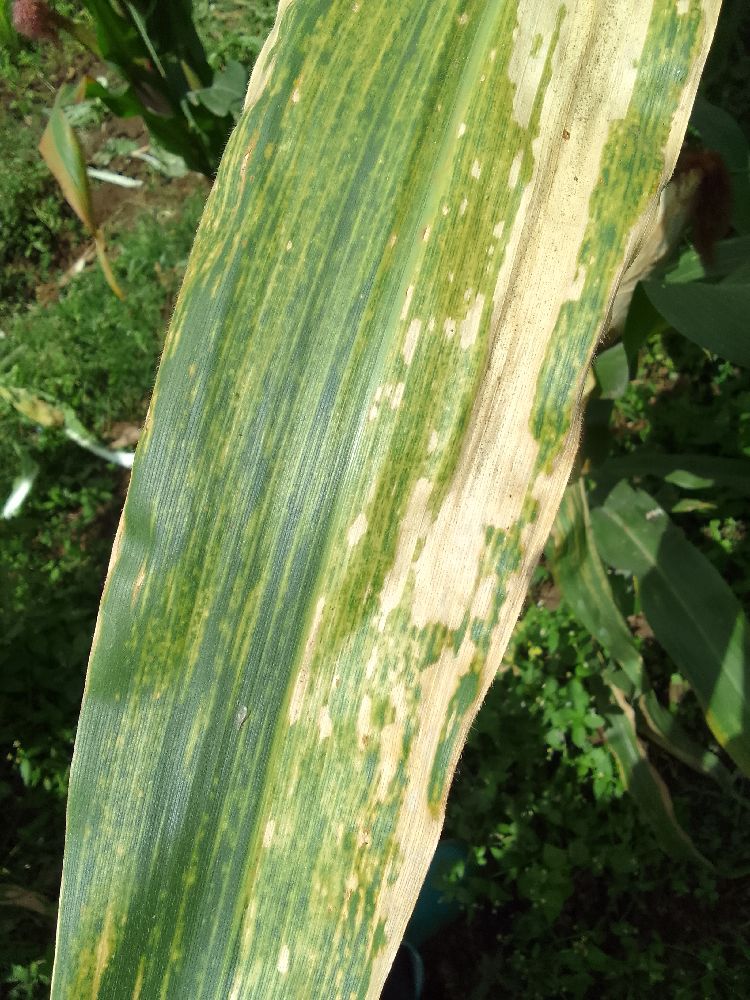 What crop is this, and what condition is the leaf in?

maize, maize lethal necrosis
